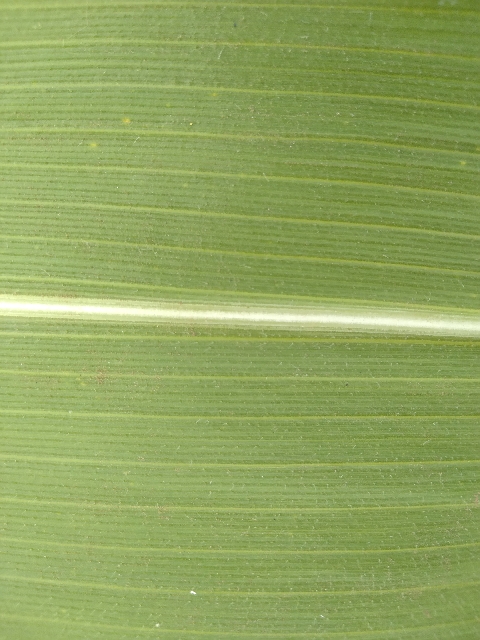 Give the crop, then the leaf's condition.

maize, healthy
